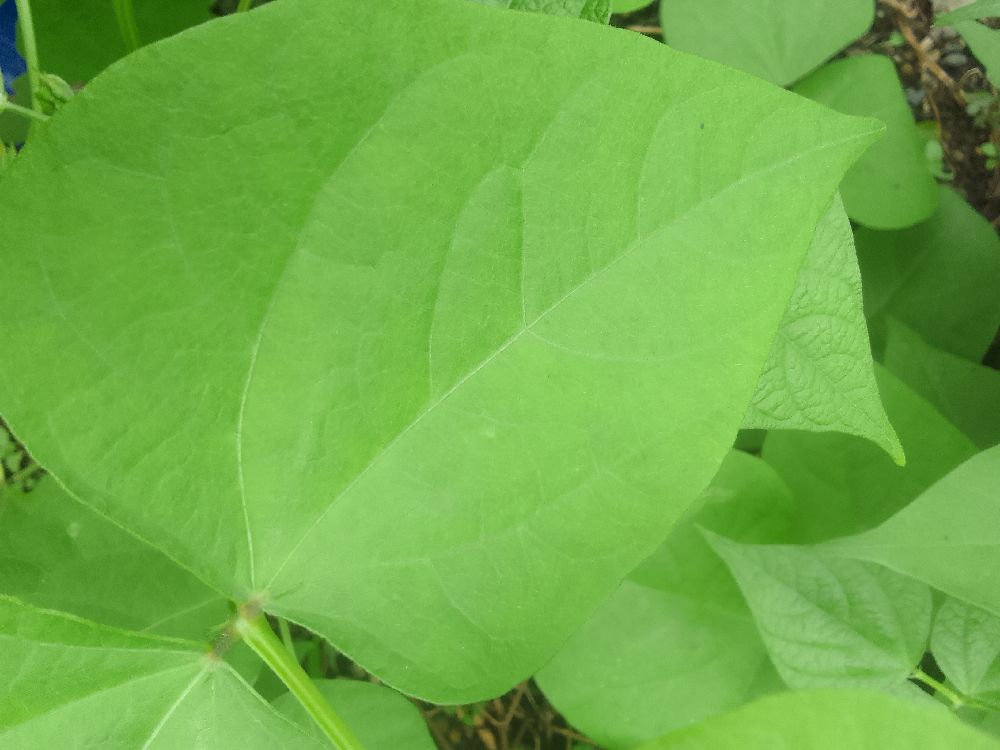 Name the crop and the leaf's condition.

common bean, healthy
